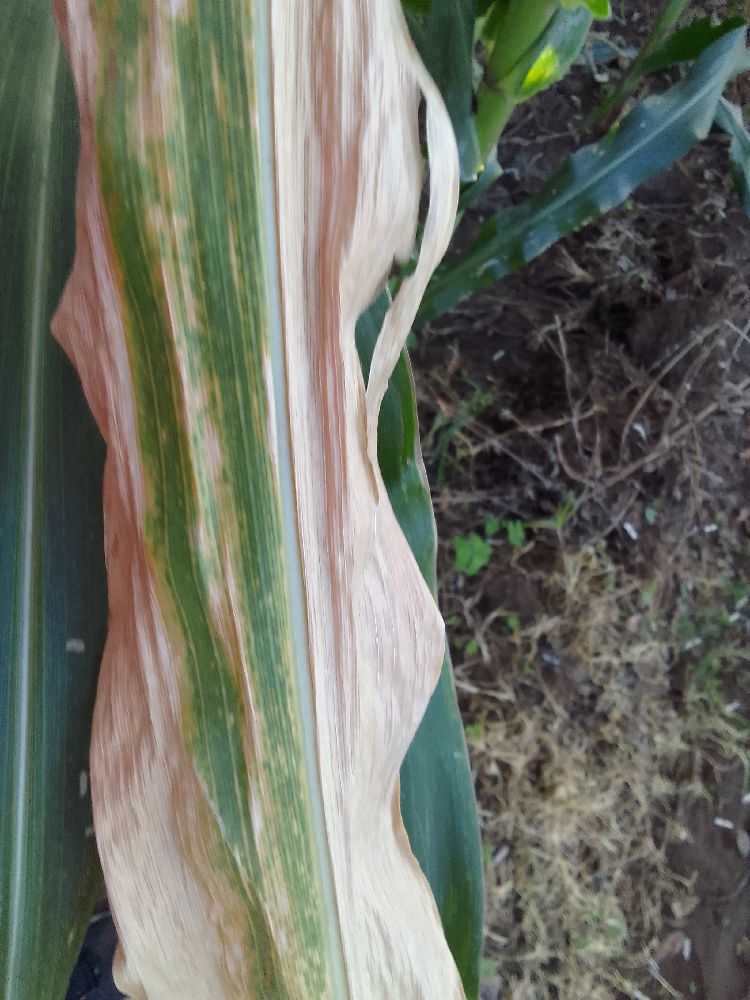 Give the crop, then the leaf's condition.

maize, maize lethal necrosis
